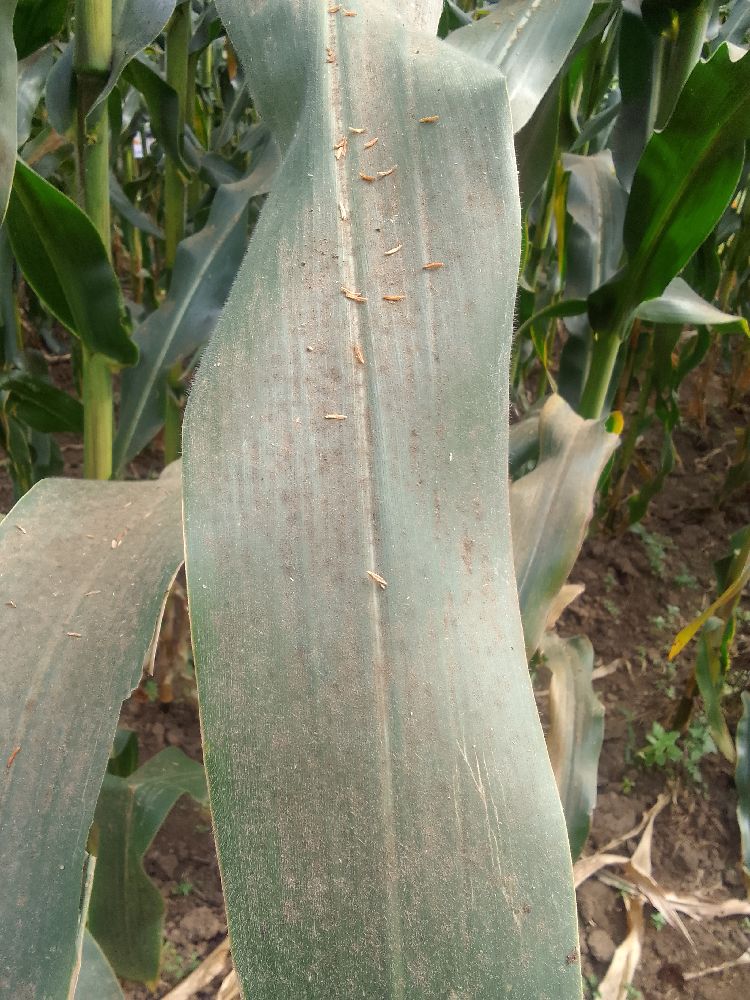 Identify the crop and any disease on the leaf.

maize, healthy
